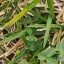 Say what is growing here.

unstructured weed
